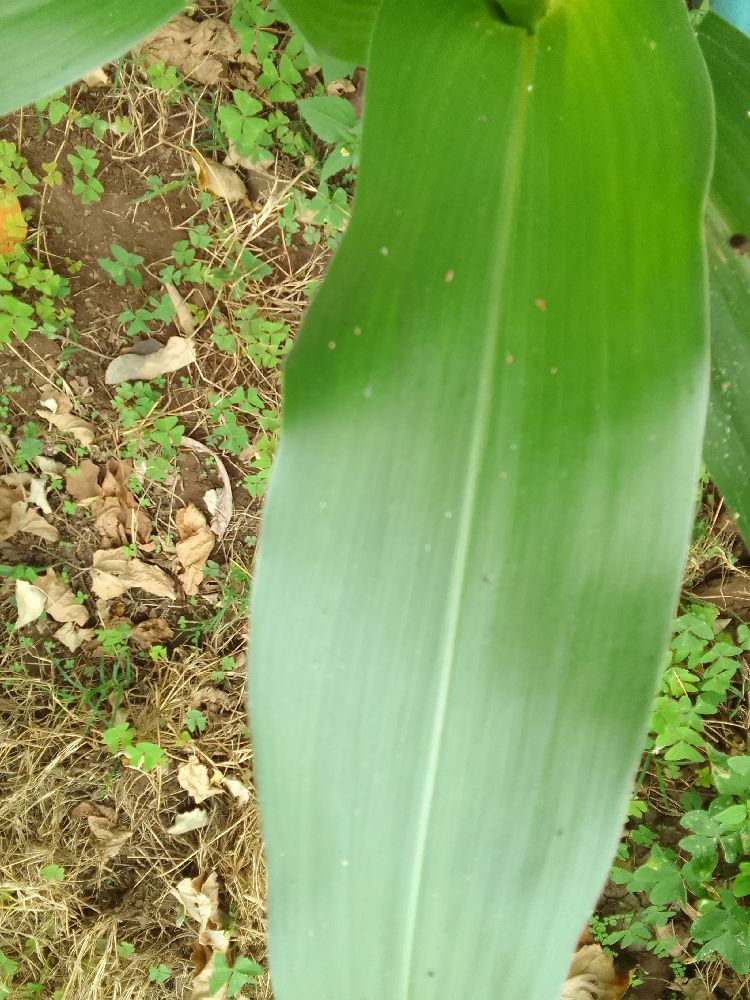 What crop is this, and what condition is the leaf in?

maize, healthy
